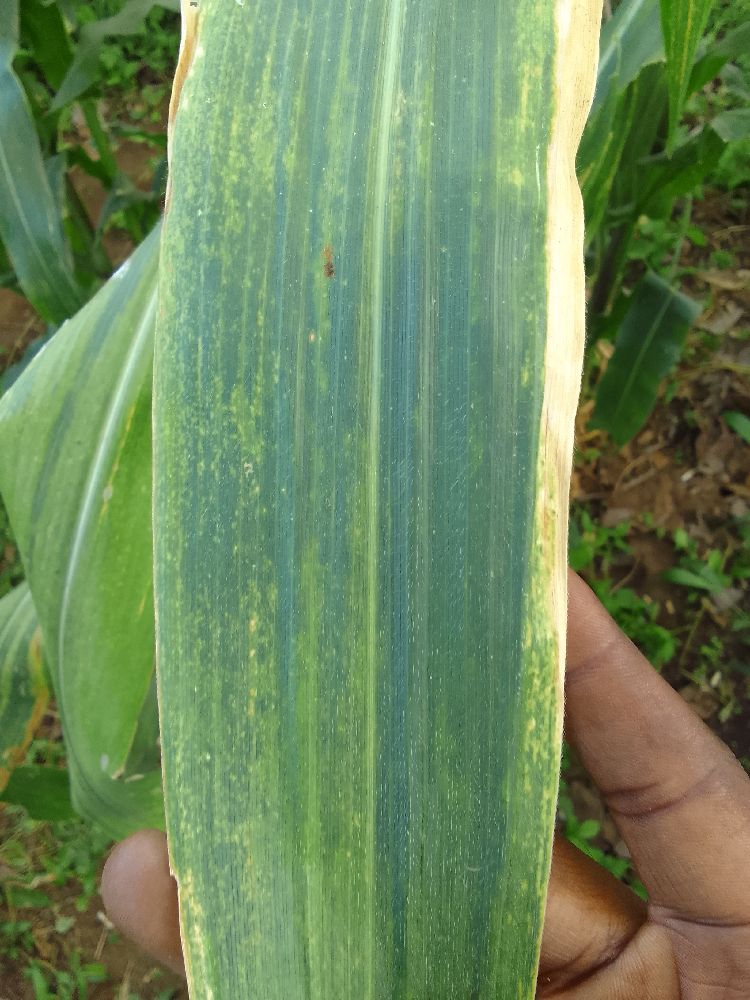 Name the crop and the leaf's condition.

maize, maize lethal necrosis
